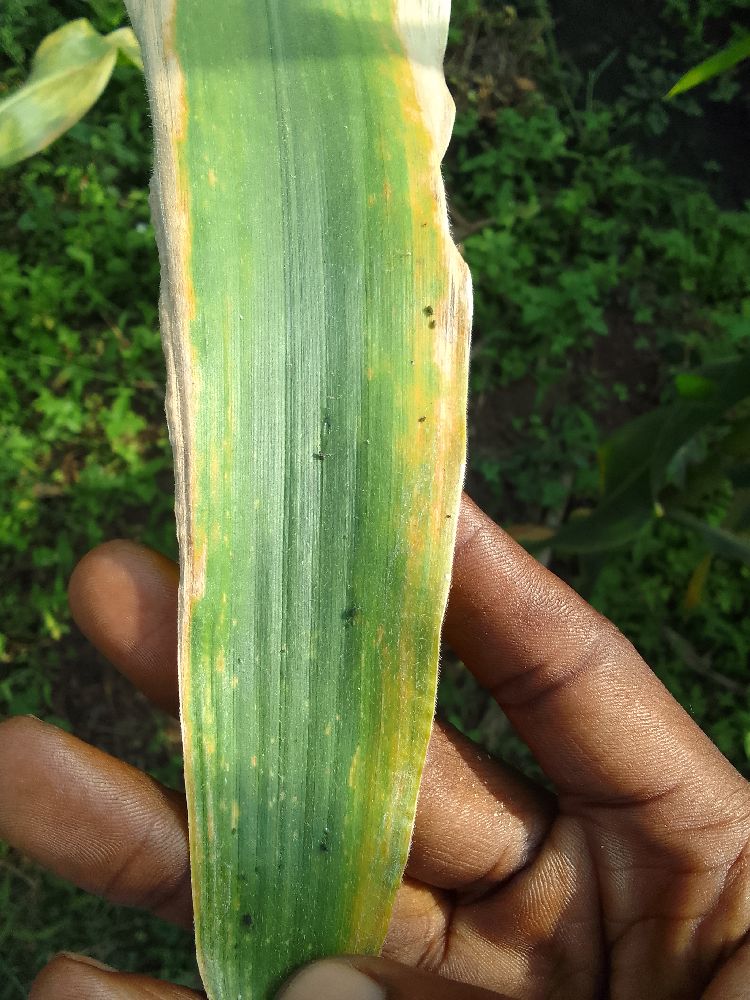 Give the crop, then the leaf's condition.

maize, maize lethal necrosis
